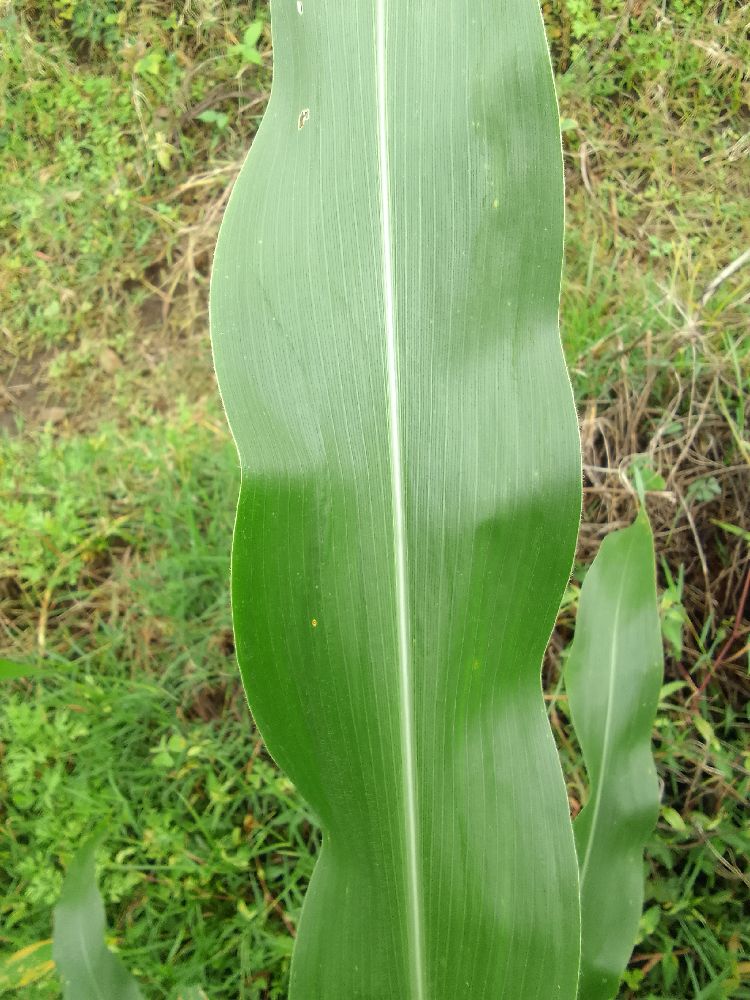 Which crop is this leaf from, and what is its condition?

maize, healthy
